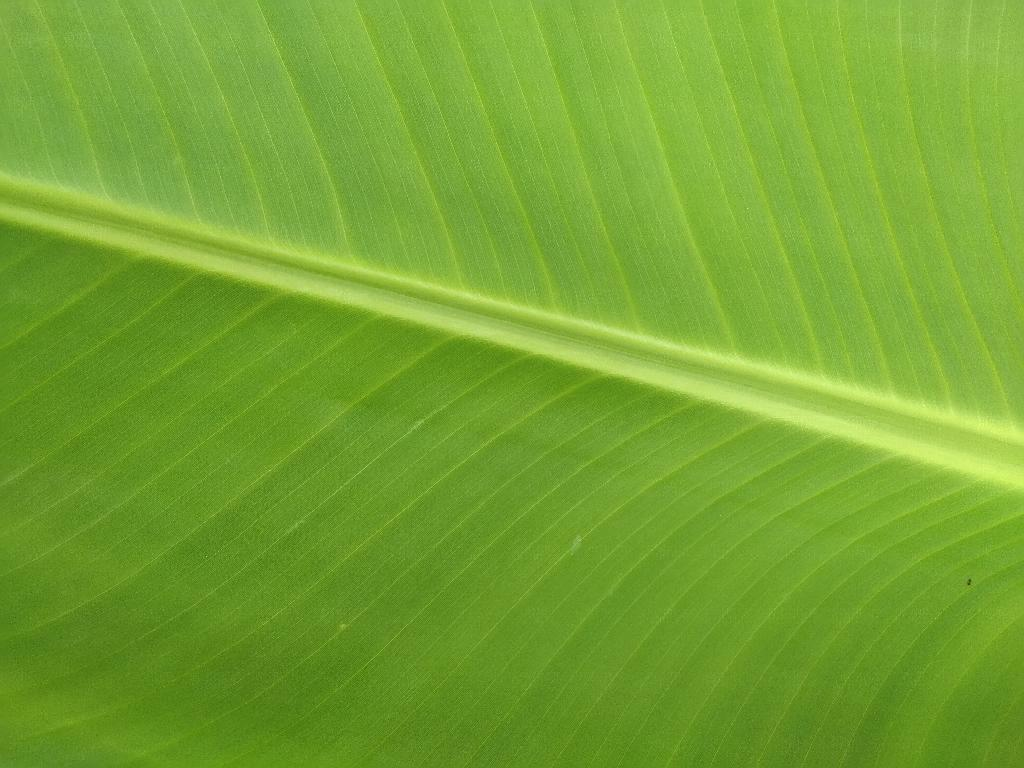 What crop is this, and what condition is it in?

banana, healthy
